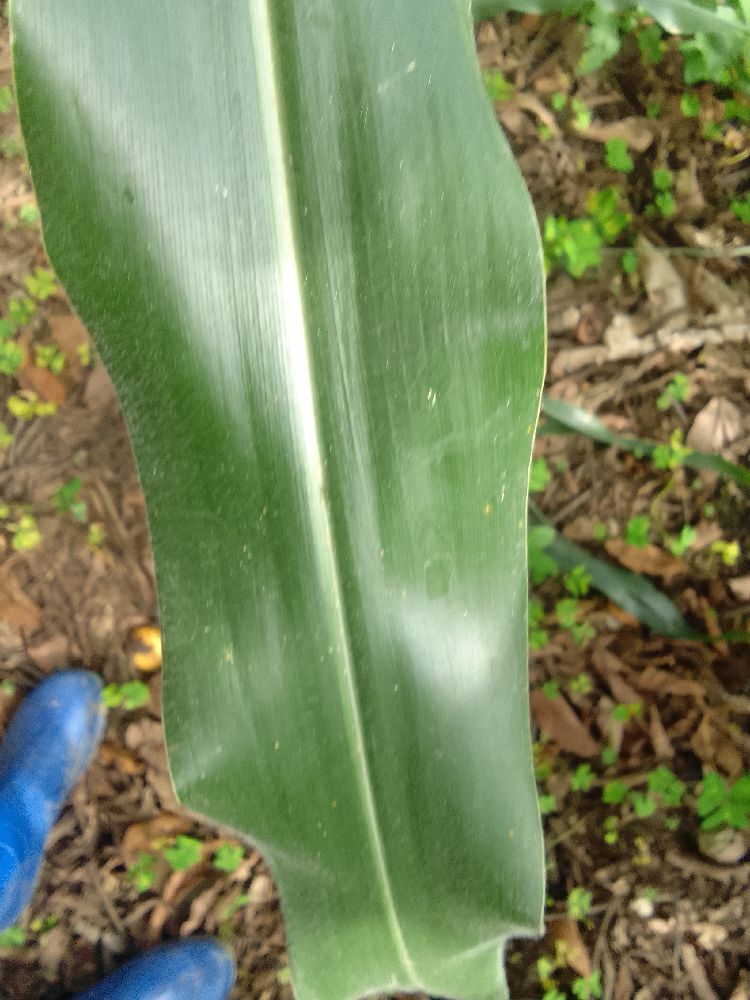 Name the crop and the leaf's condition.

maize, healthy
